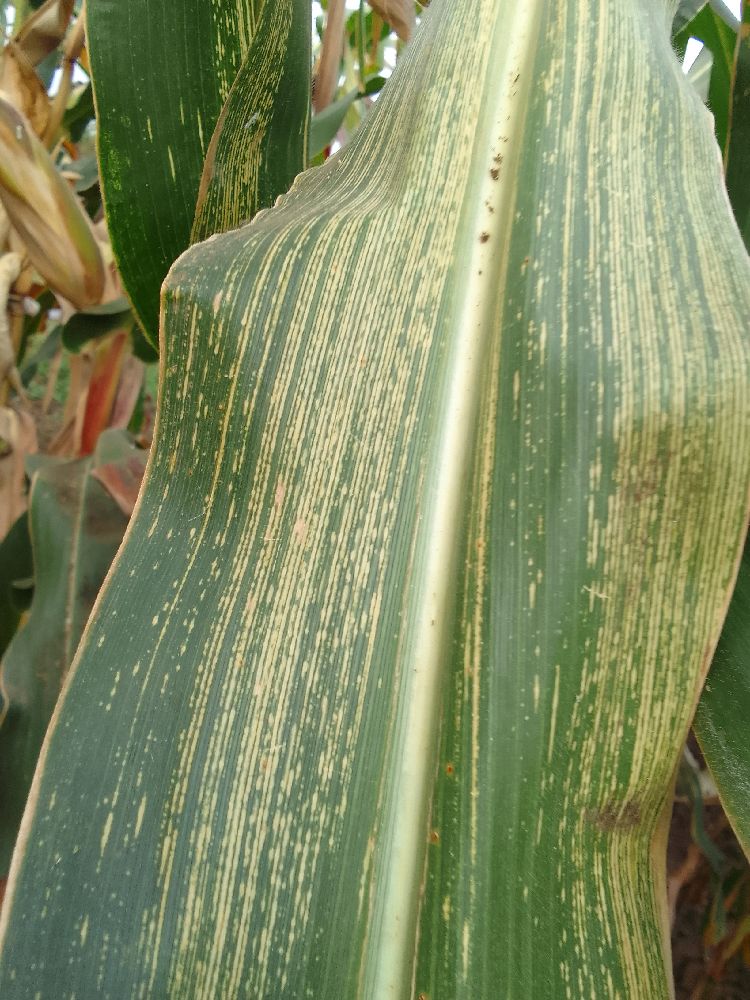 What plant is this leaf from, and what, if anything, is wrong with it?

maize, maize streak virus
